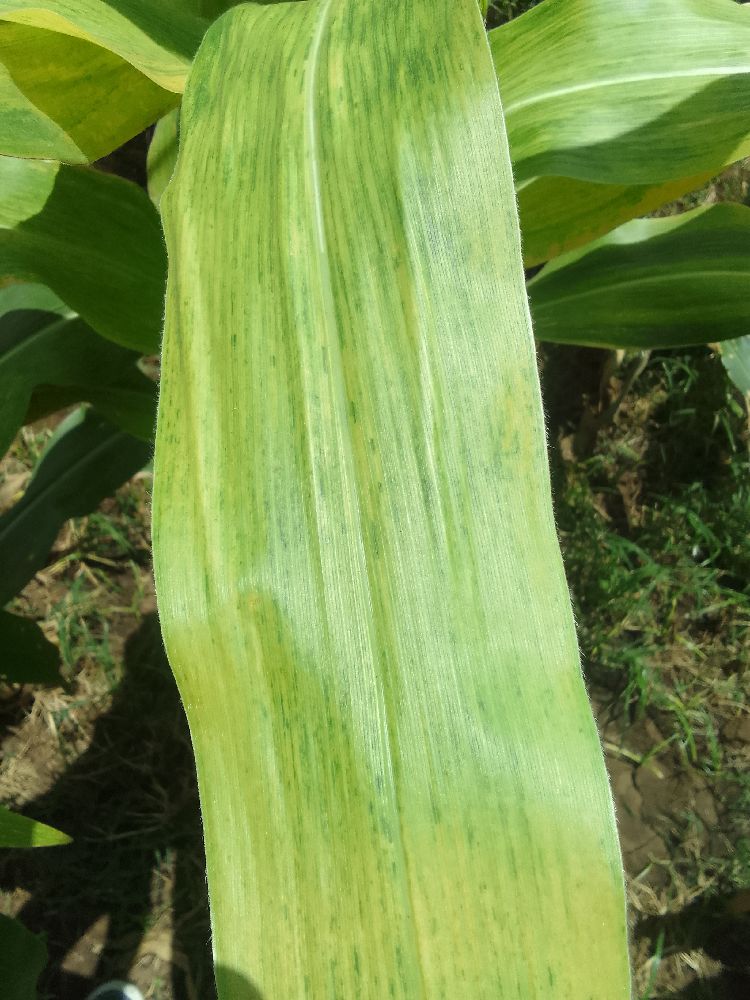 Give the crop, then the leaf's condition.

maize, maize lethal necrosis
